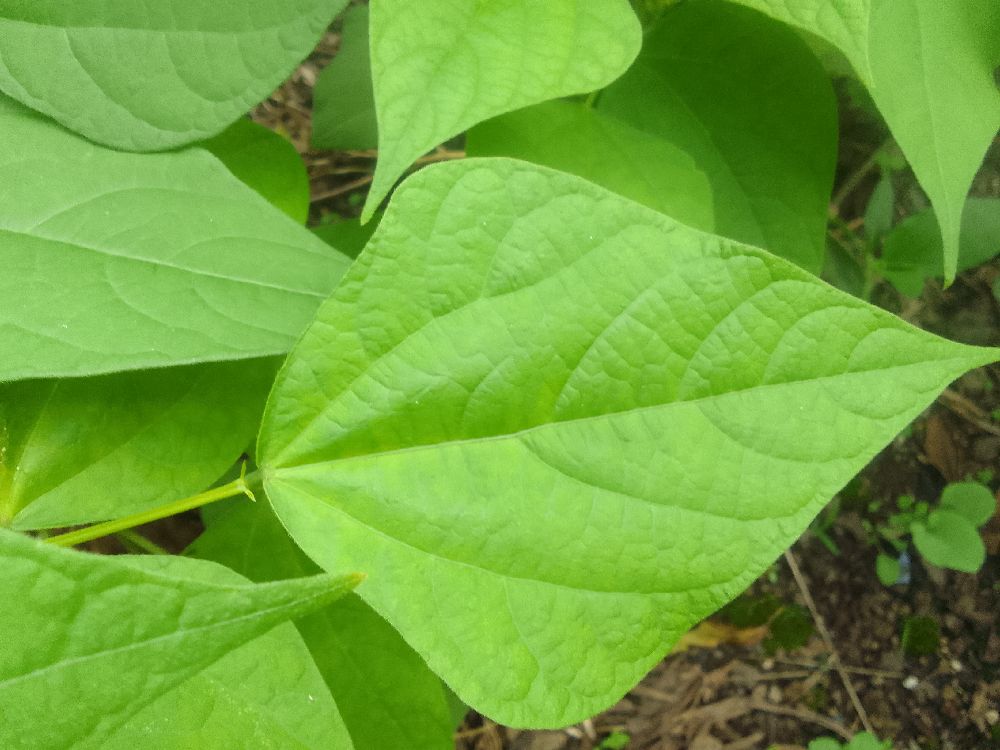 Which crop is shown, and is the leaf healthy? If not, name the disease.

common bean, healthy
